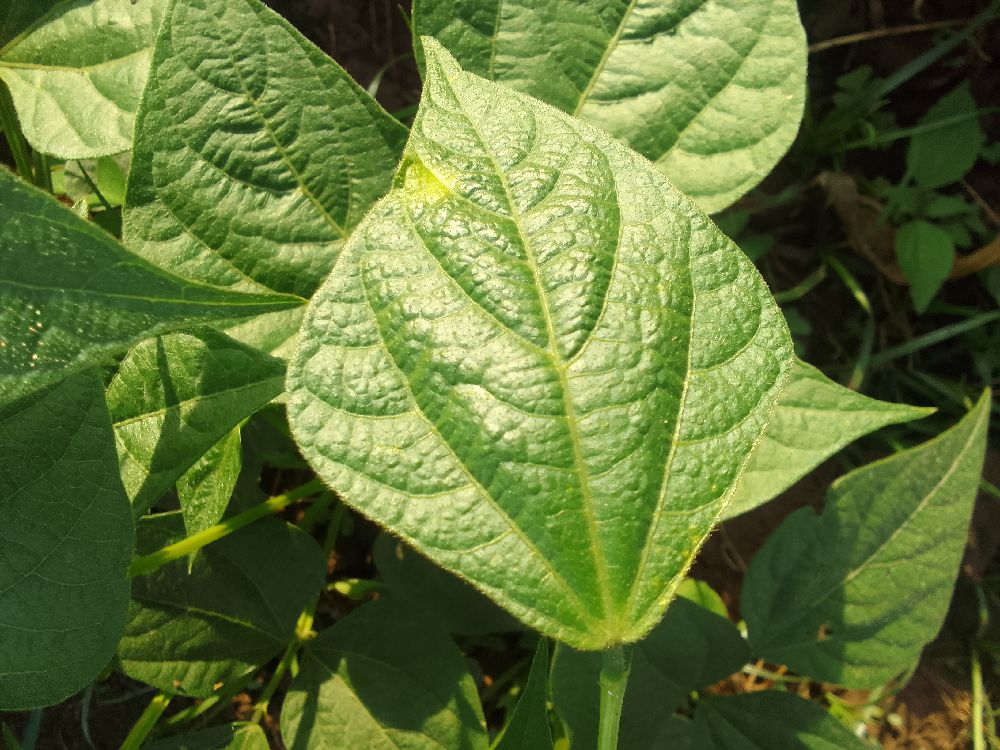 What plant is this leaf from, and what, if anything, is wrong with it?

common bean, healthy
